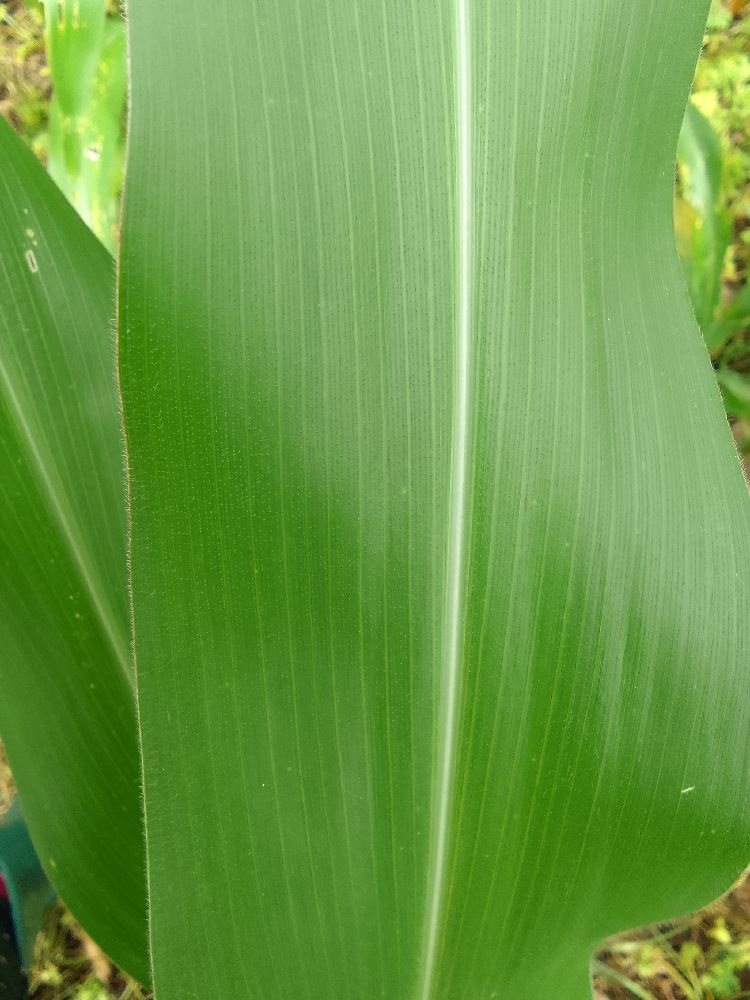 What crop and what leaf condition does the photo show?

maize, healthy
